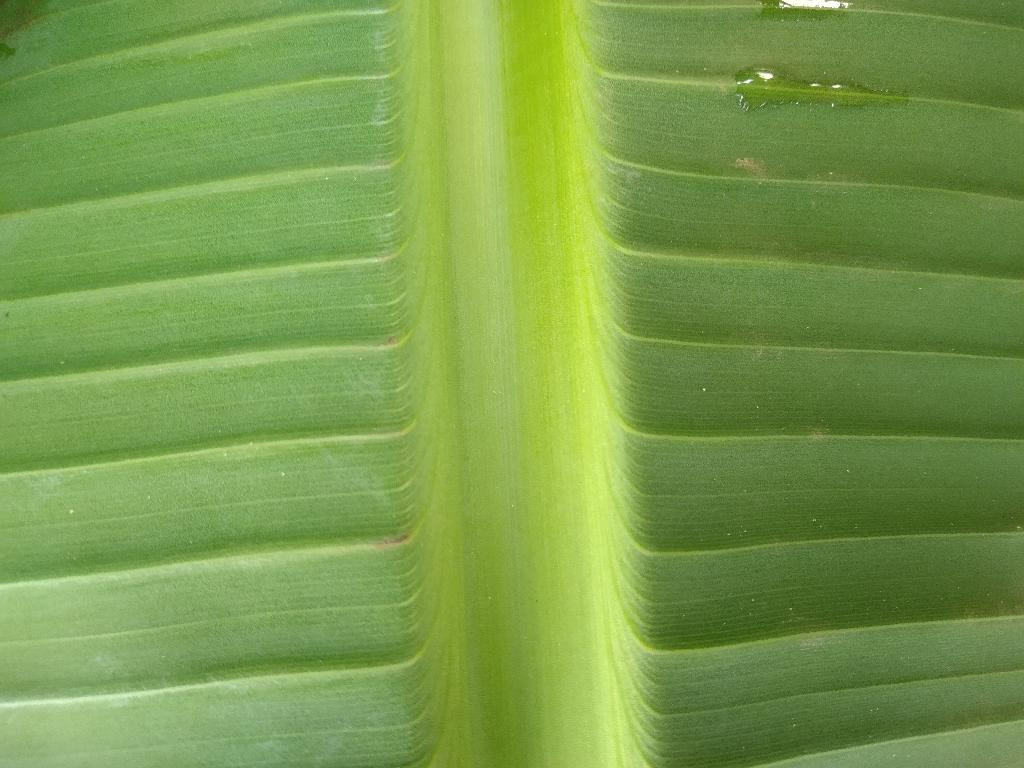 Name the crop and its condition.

banana, healthy
